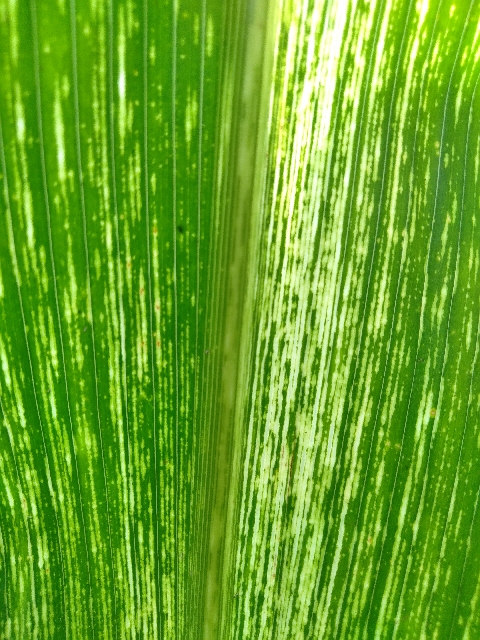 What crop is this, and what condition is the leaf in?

maize, maize streak virus
